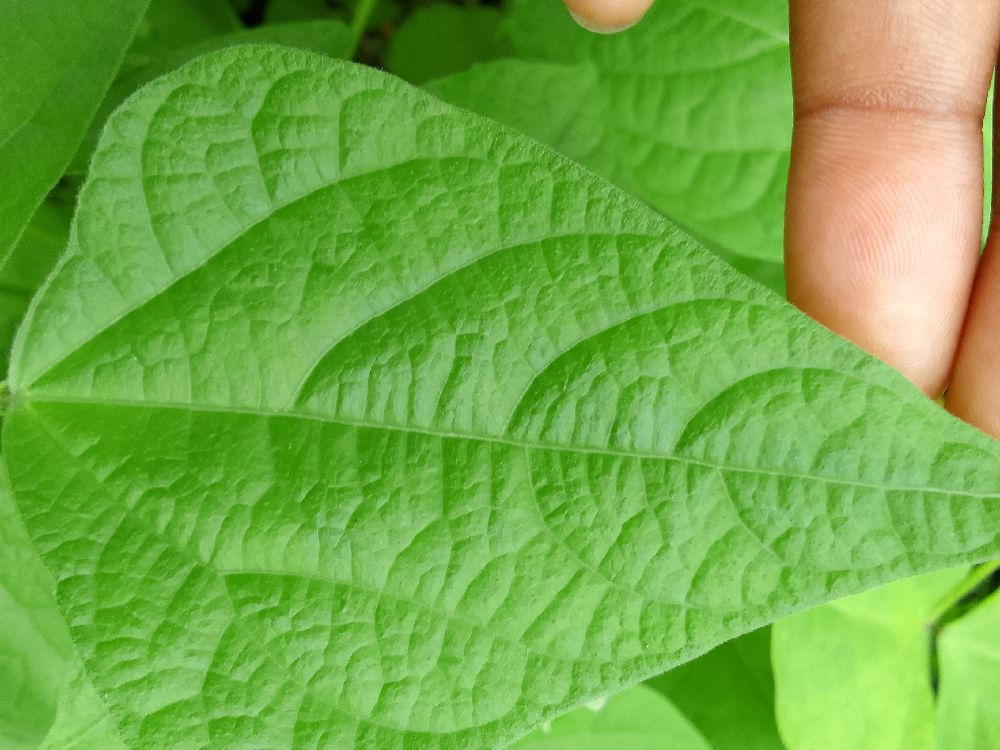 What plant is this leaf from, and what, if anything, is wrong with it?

common bean, healthy
